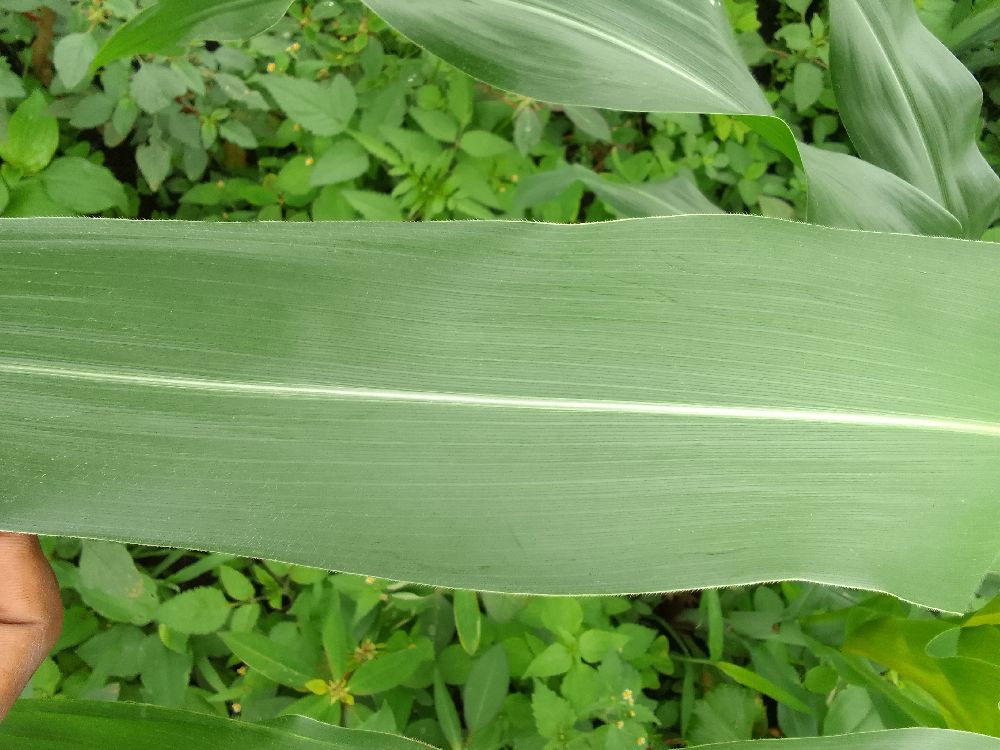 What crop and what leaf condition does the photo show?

maize, healthy
